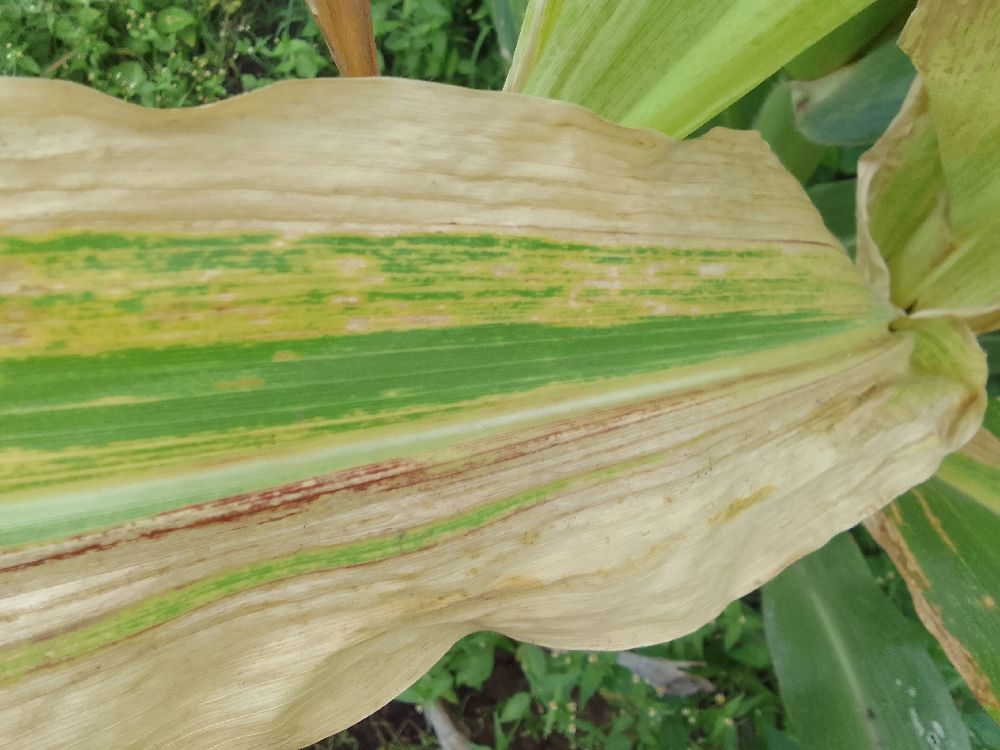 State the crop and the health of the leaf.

maize, maize lethal necrosis
